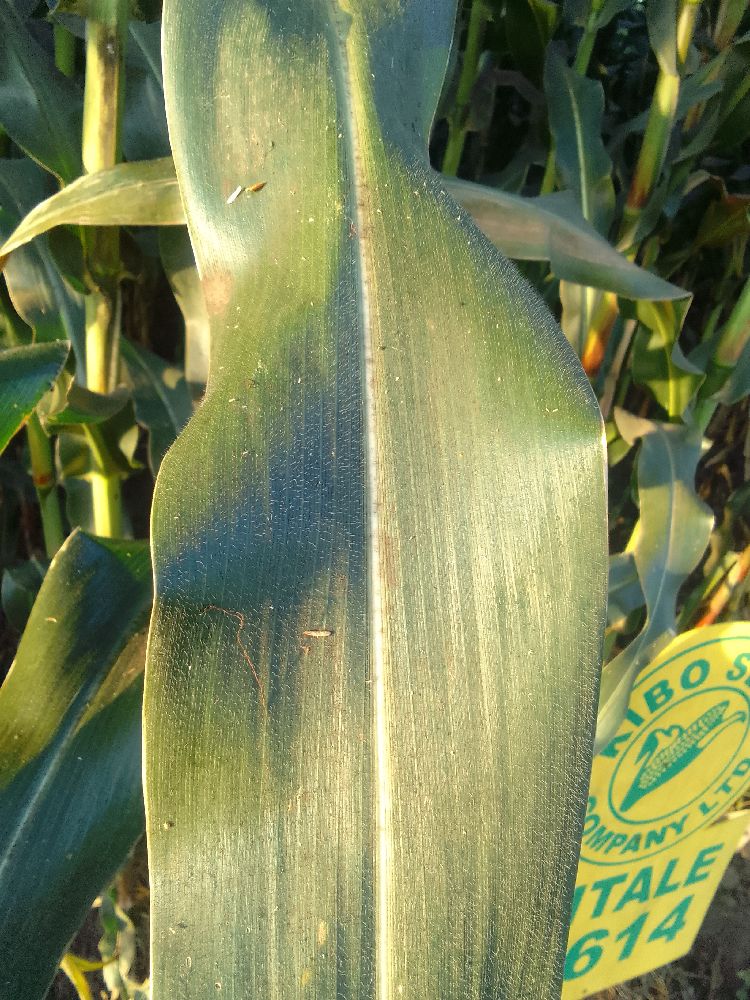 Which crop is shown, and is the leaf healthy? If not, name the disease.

maize, healthy
